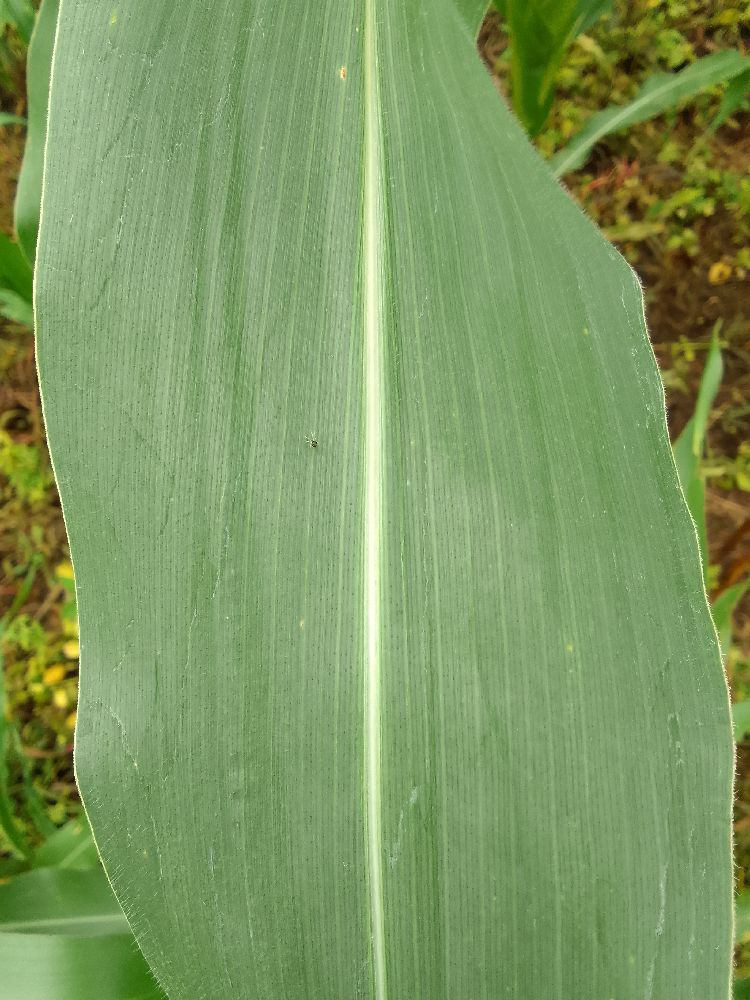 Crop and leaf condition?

maize, healthy
